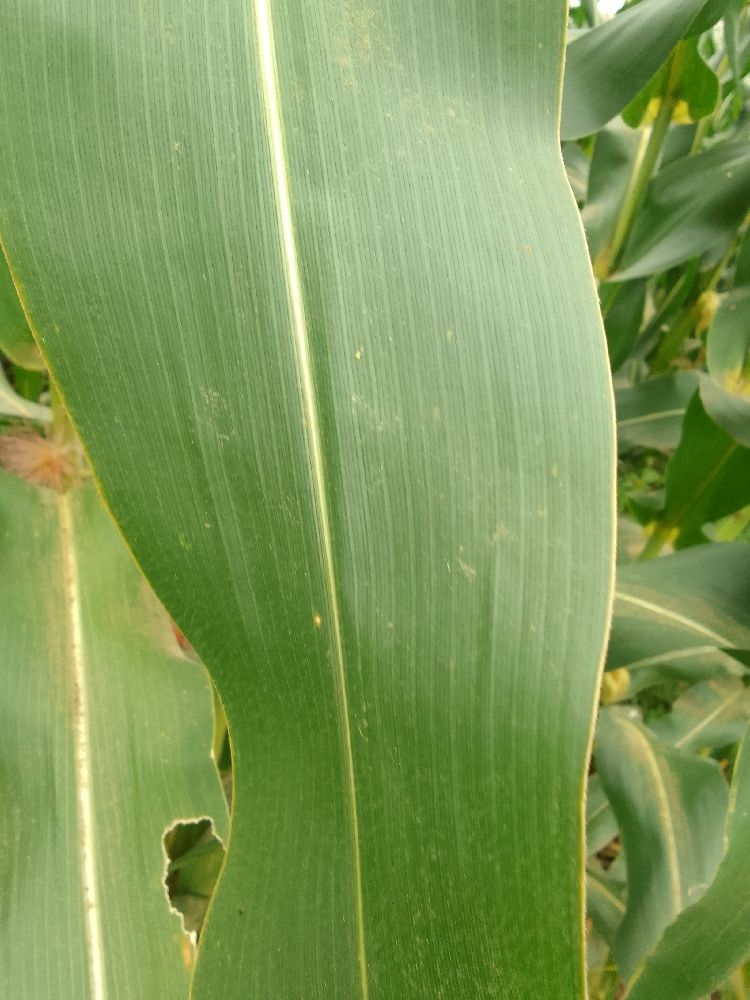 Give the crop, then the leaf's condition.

maize, healthy
